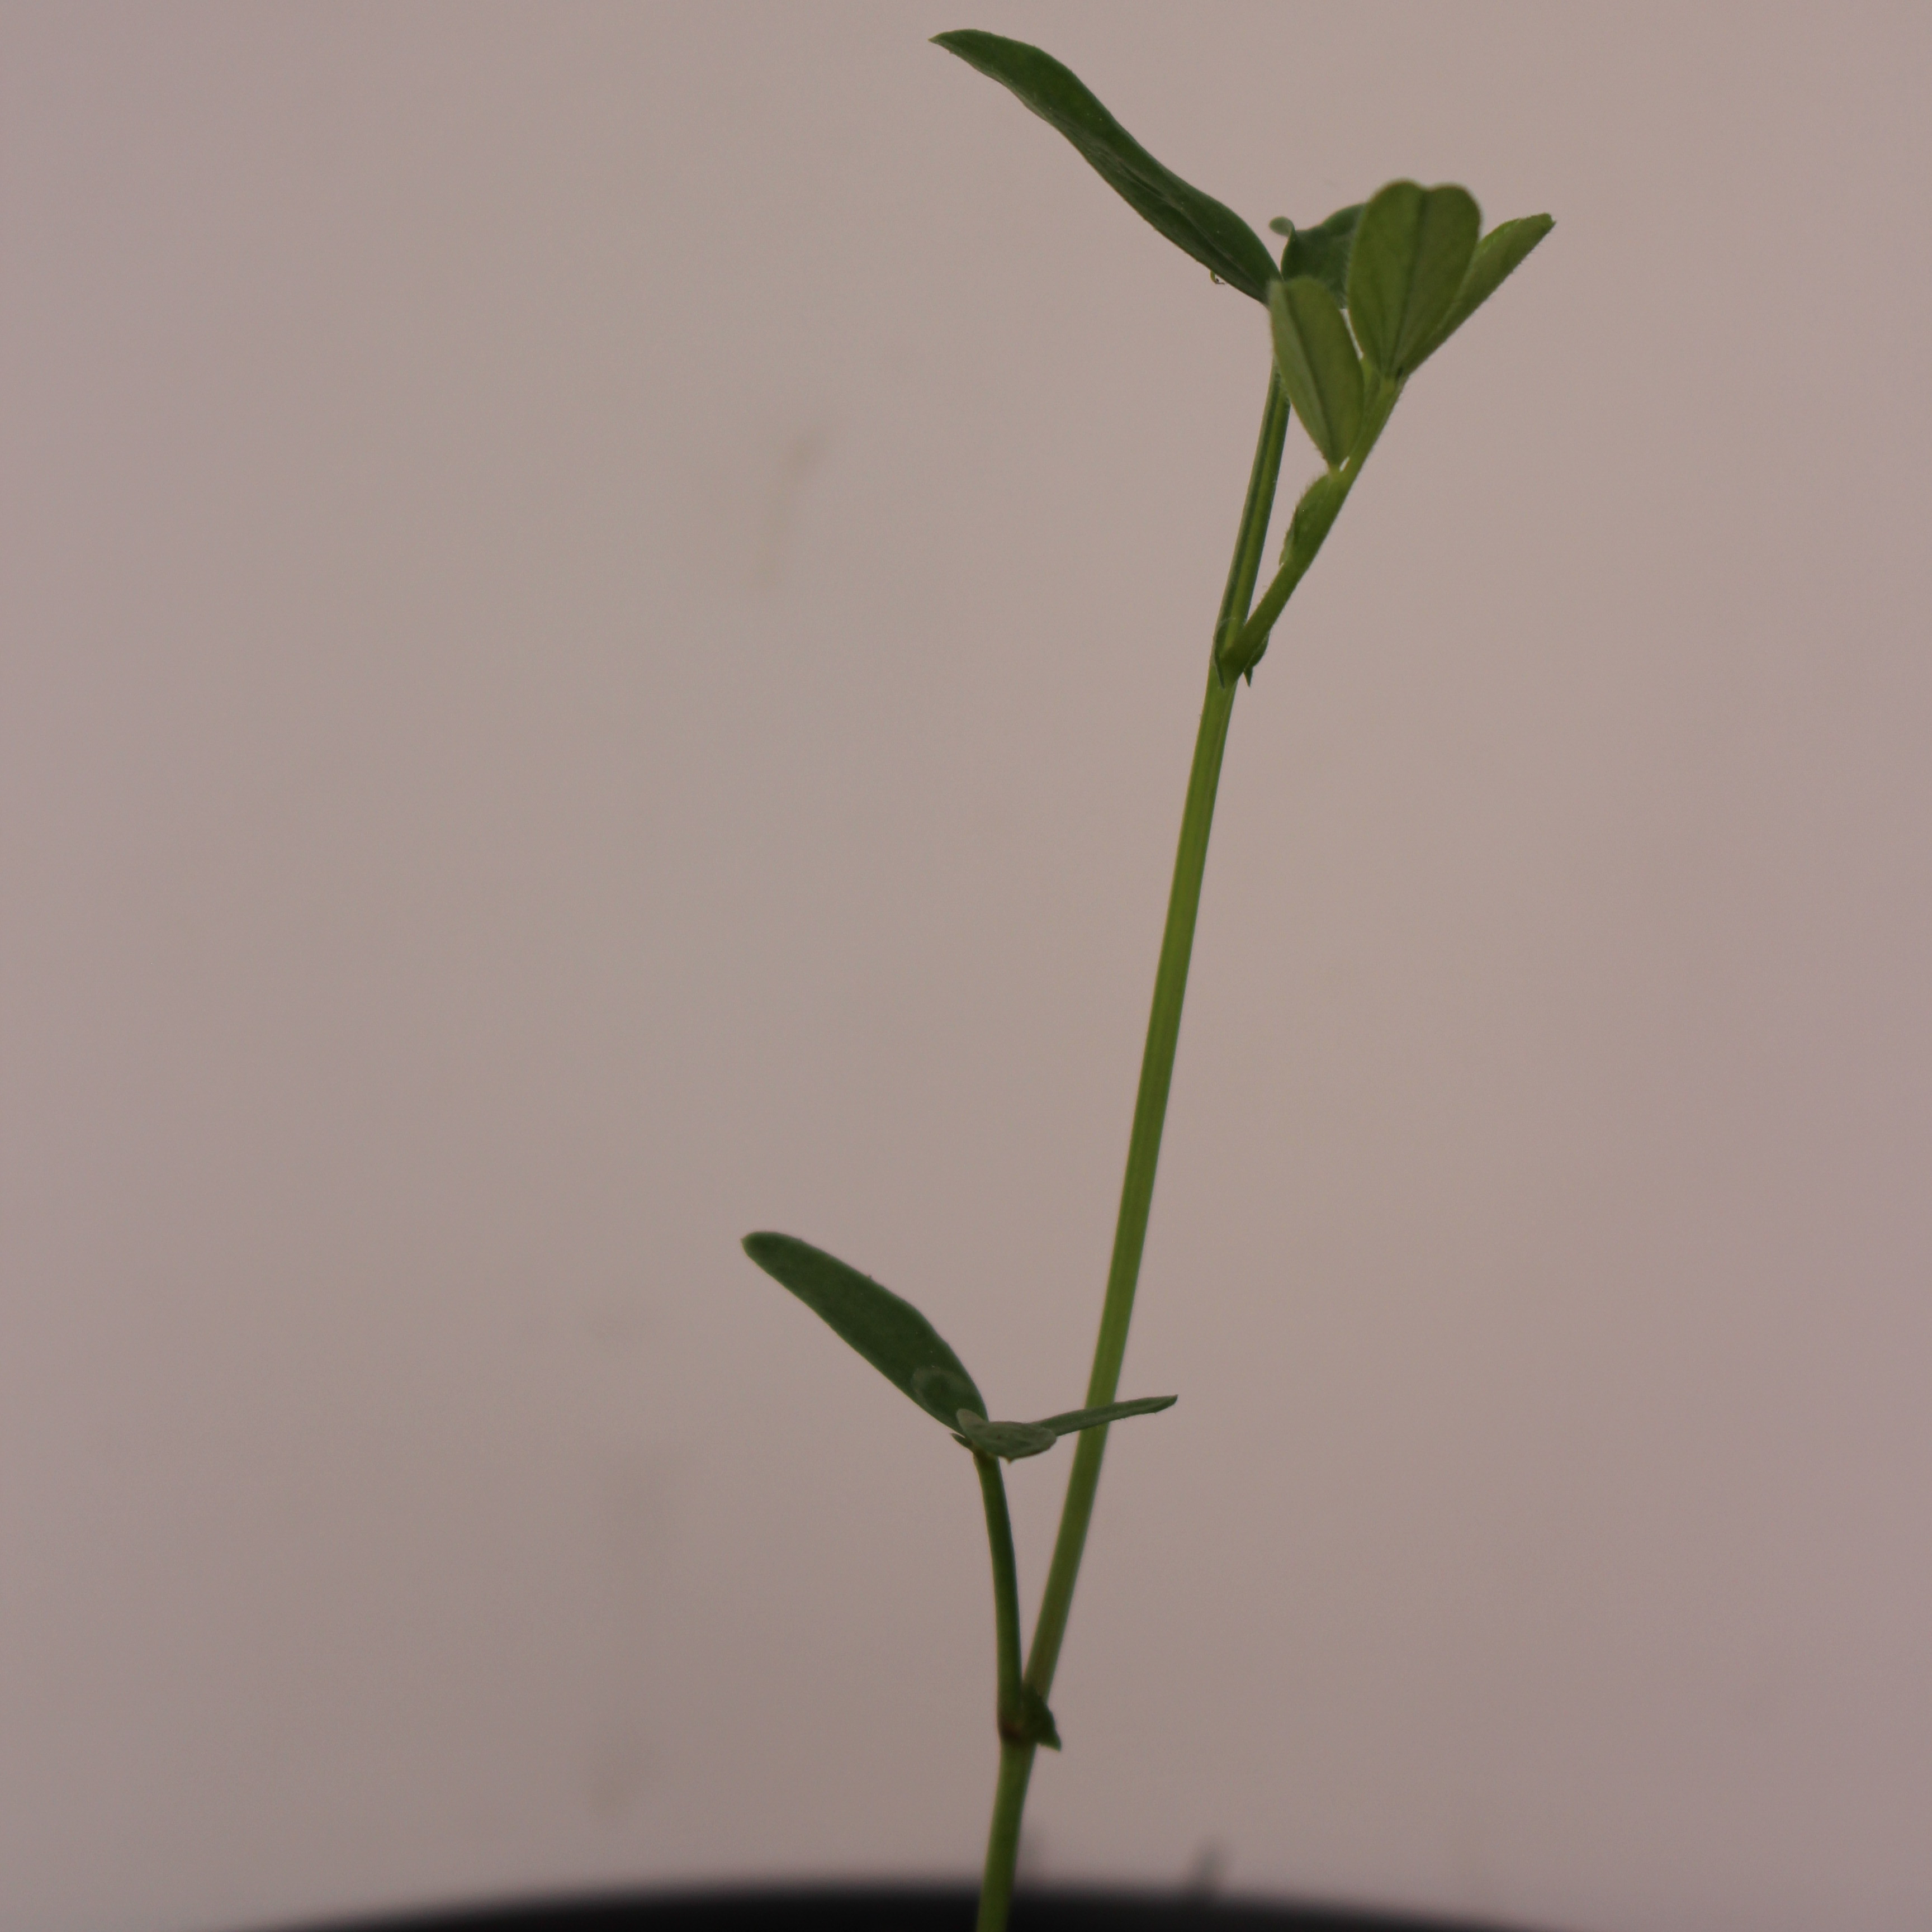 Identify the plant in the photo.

Vicia sativa
